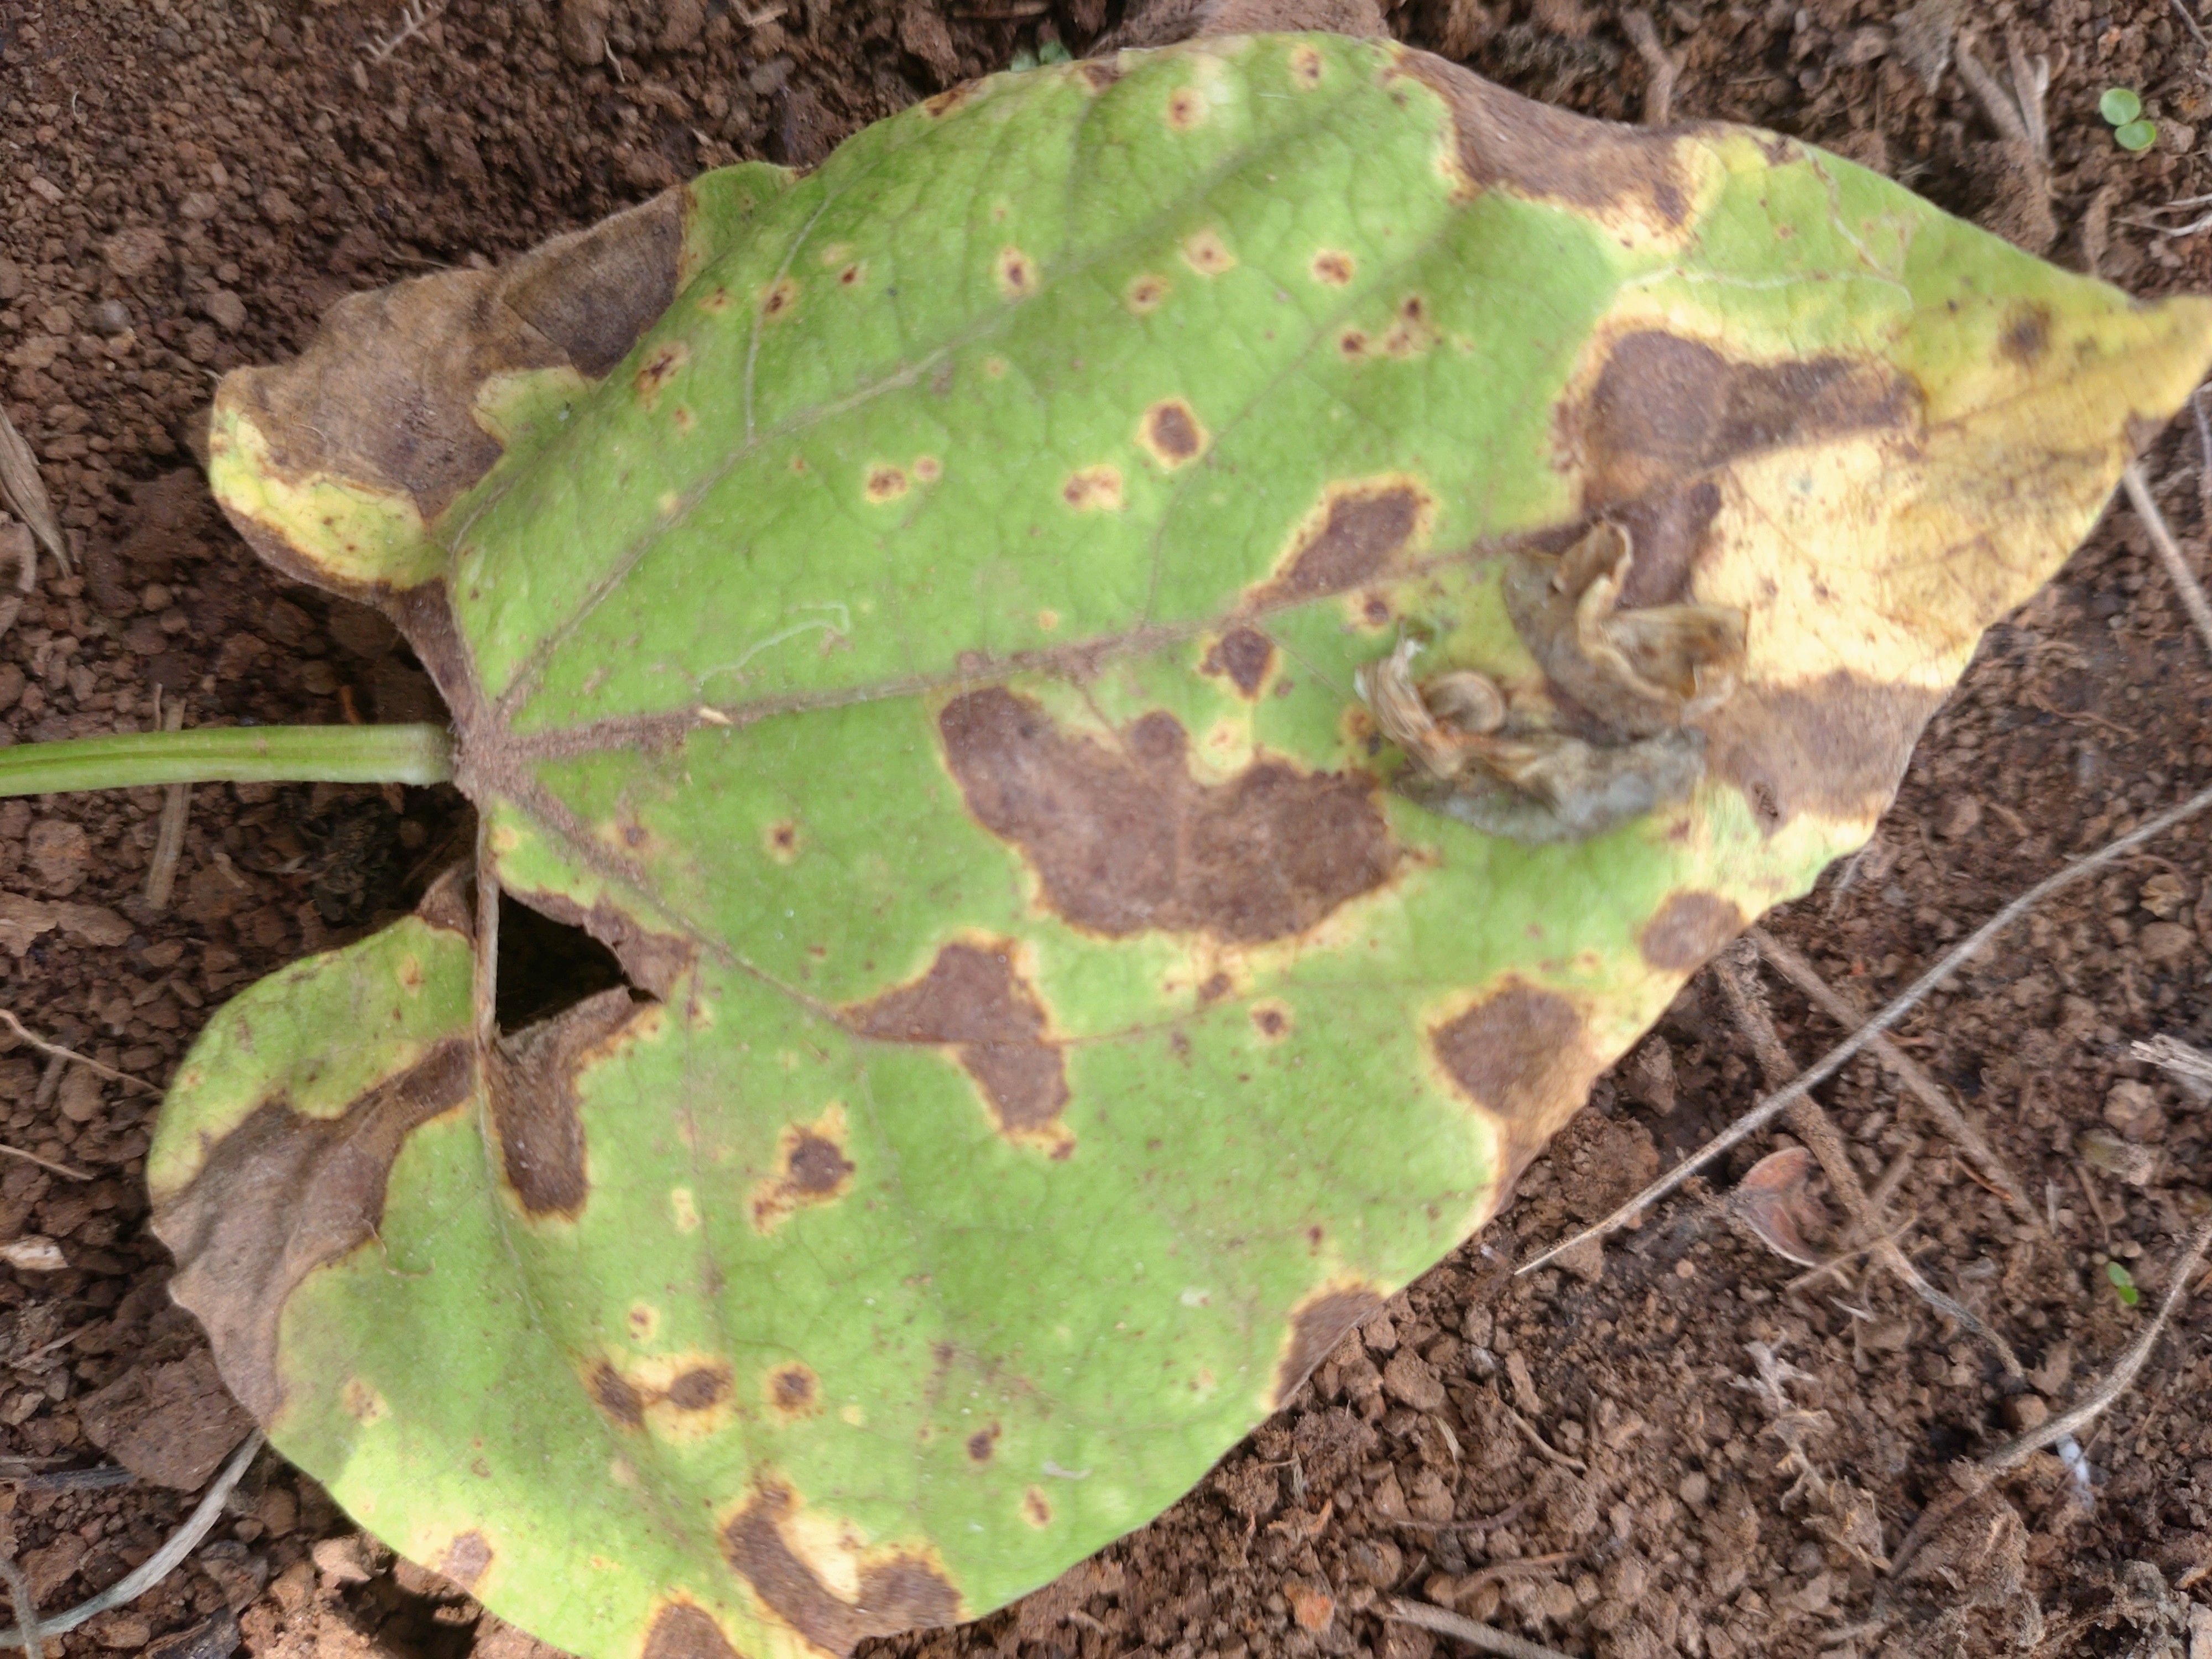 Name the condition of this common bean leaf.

rust
